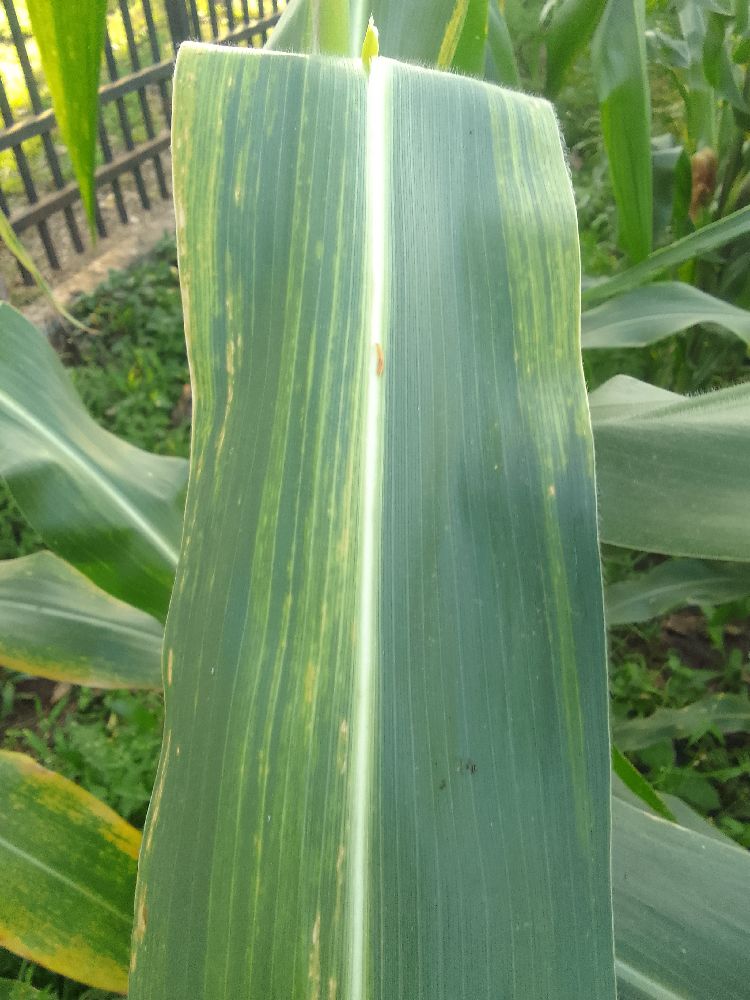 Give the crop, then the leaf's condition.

maize, maize lethal necrosis
